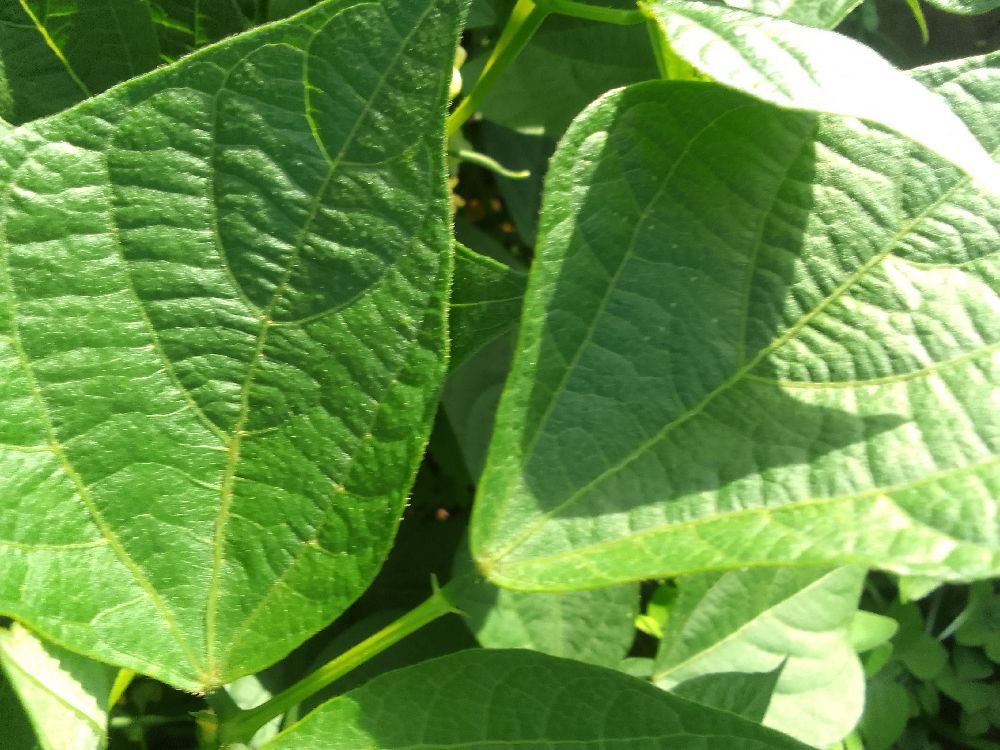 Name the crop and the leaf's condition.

common bean, healthy
